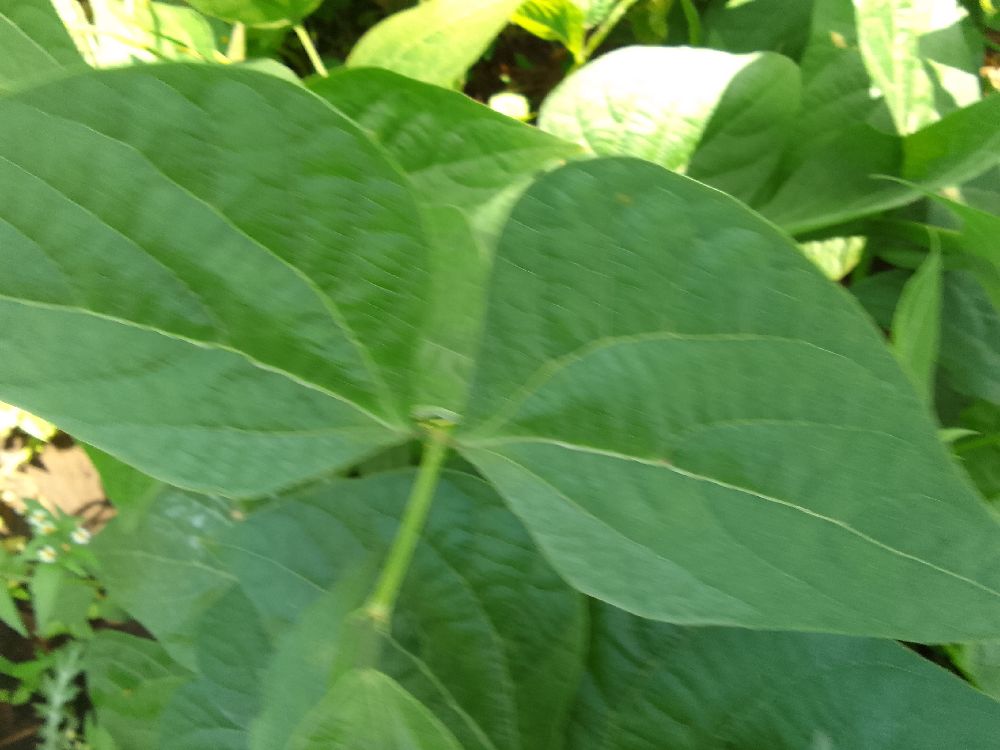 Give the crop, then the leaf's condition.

common bean, healthy
